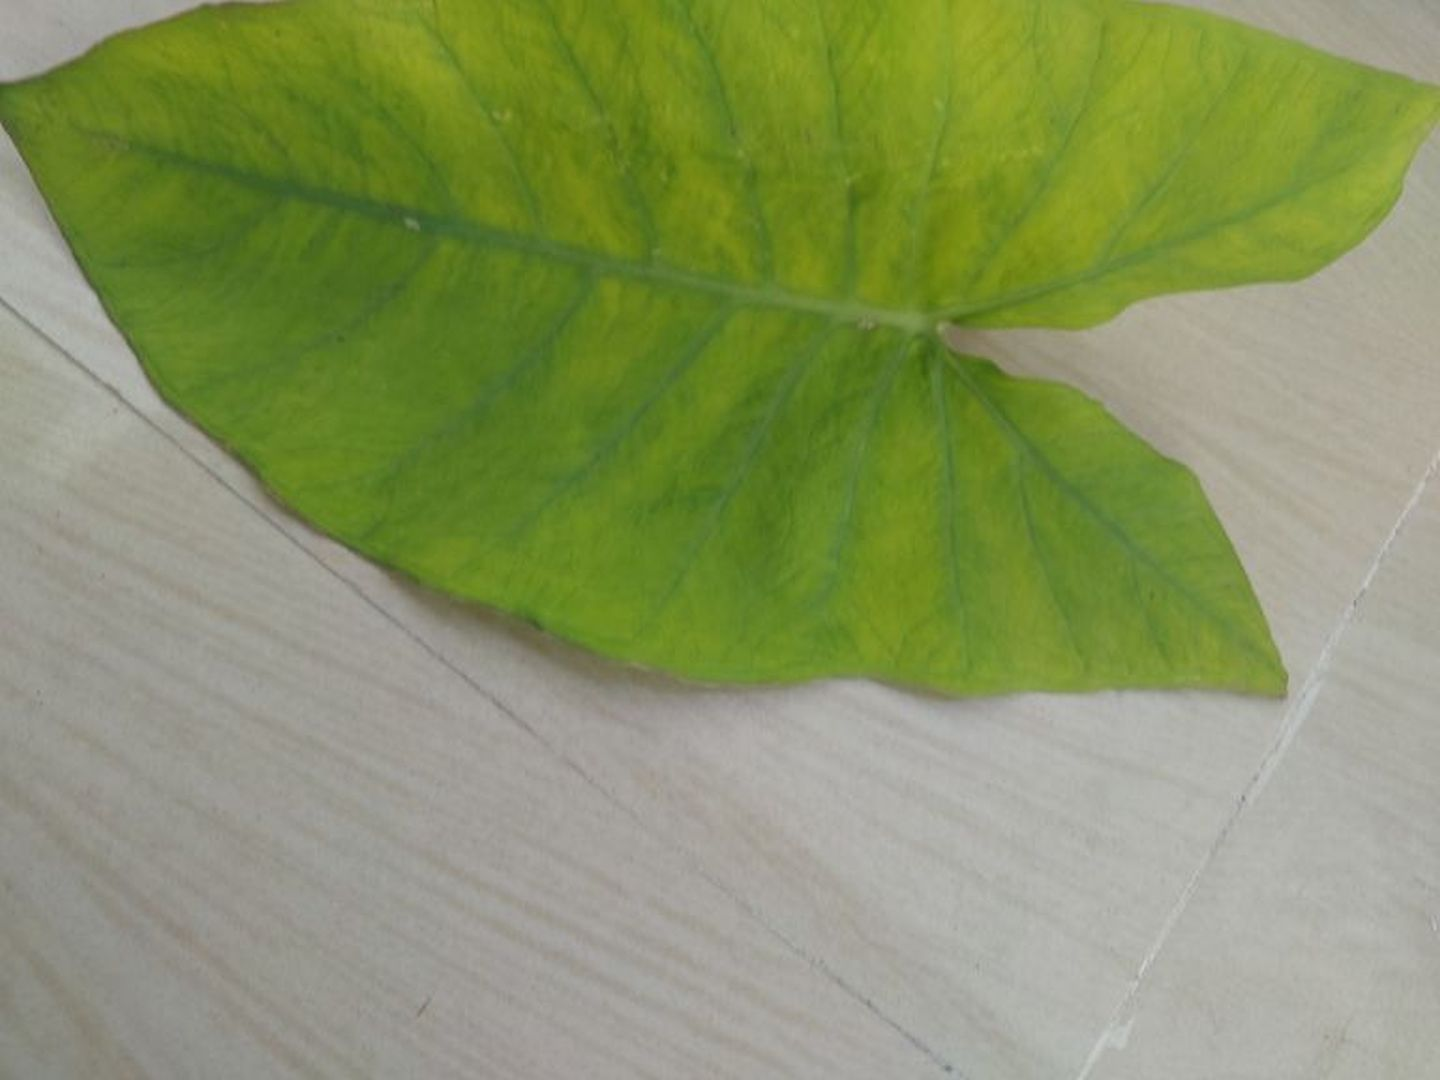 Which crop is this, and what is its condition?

taro, mosaic
